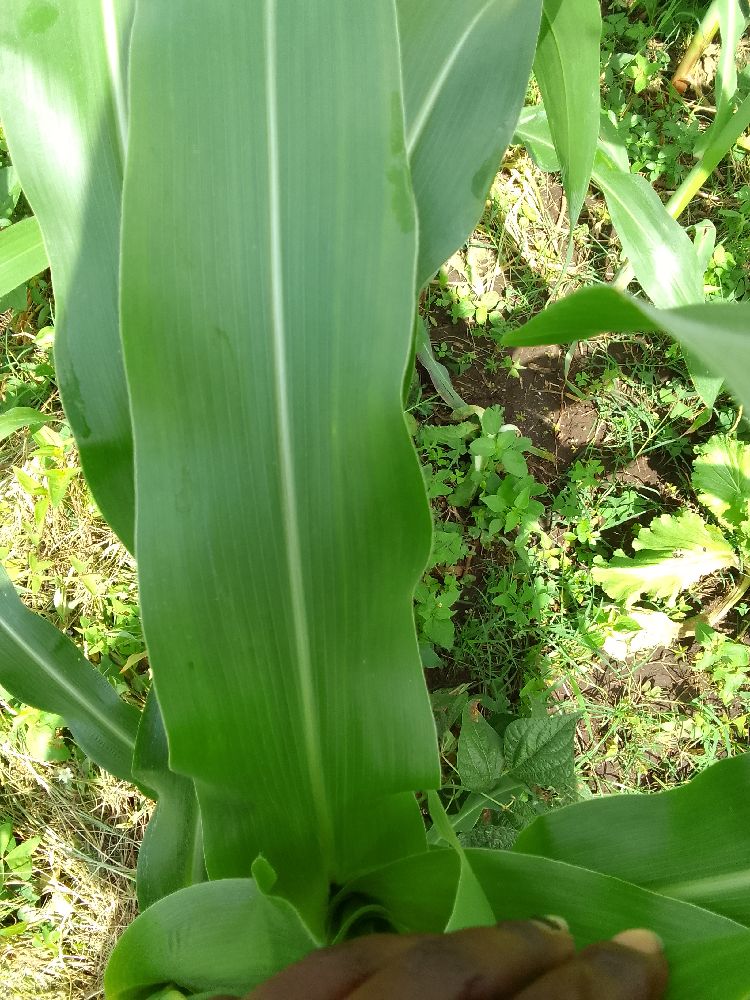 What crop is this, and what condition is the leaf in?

maize, healthy
